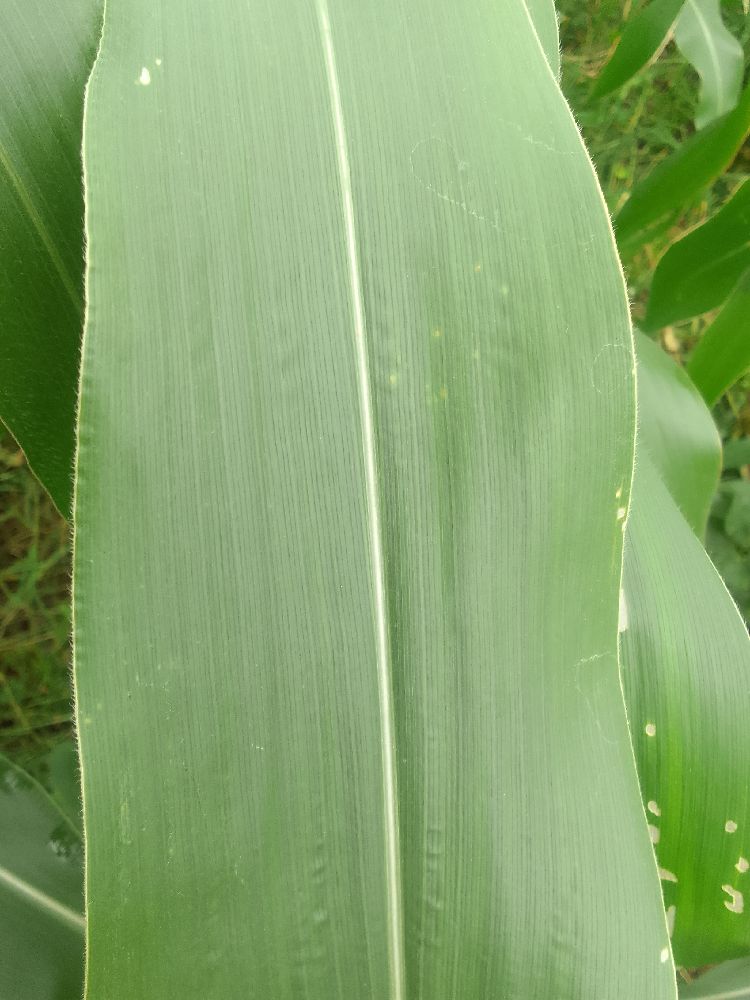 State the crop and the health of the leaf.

maize, healthy
